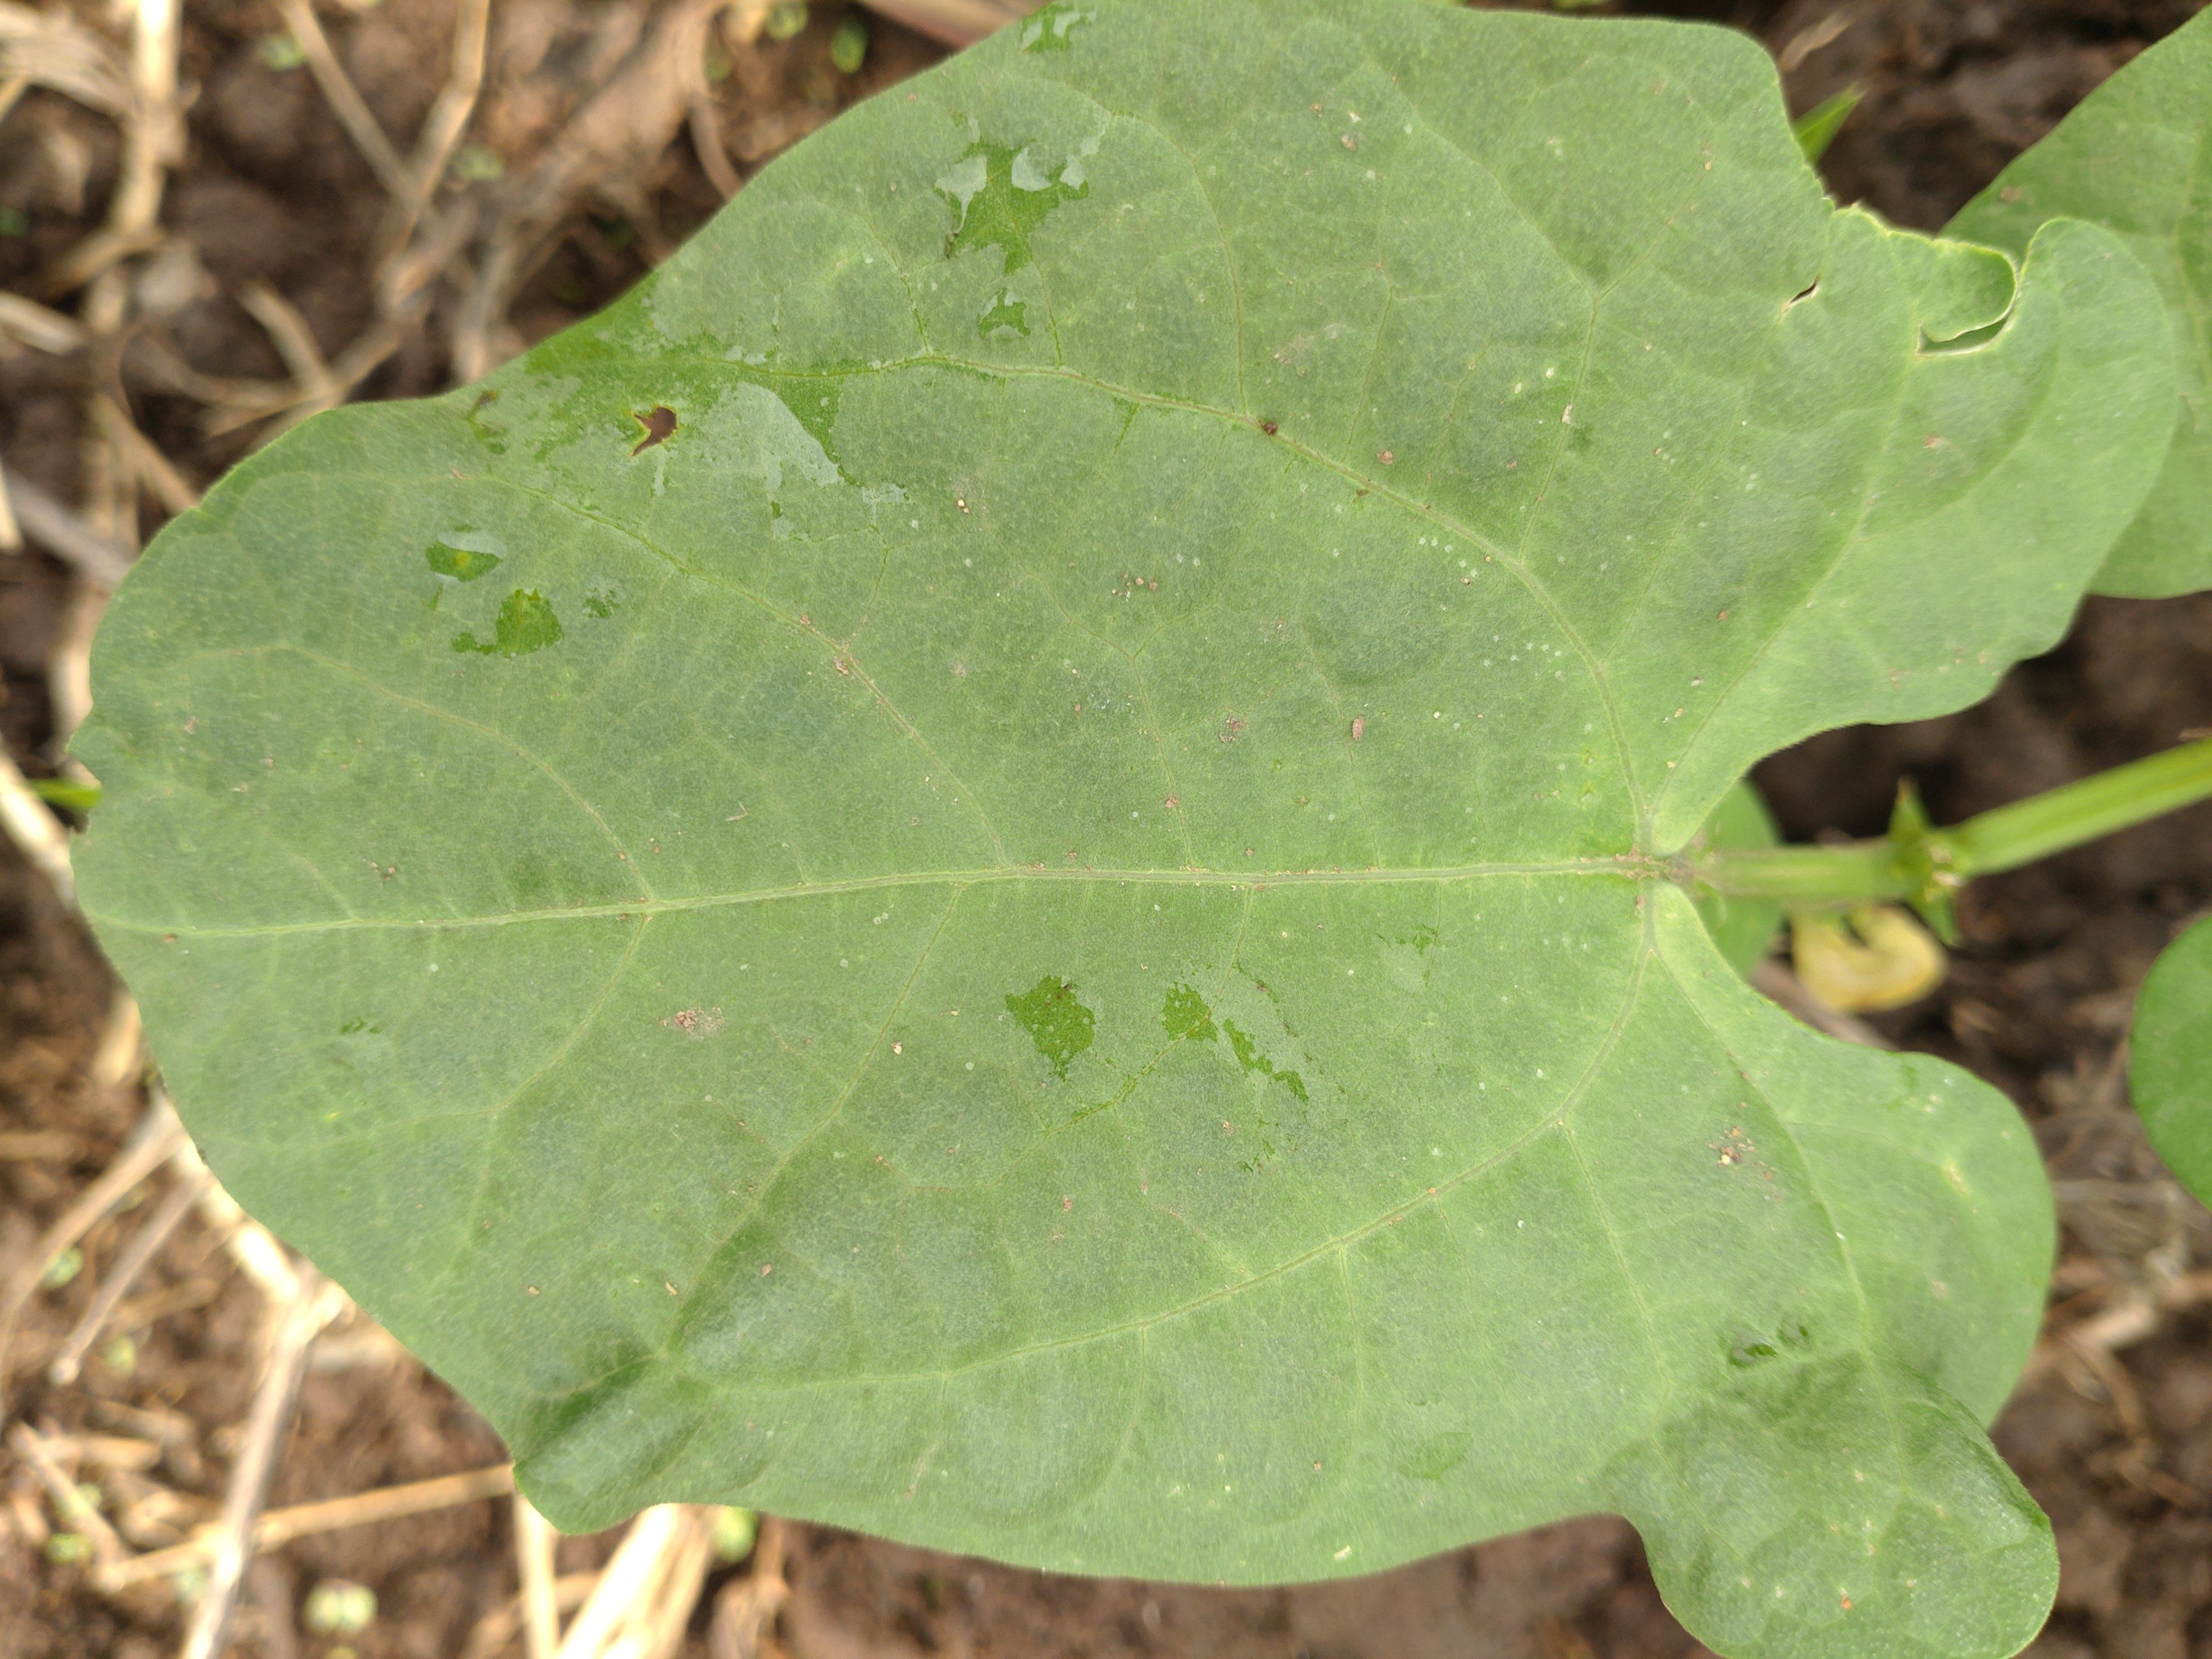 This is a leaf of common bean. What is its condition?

healthy
